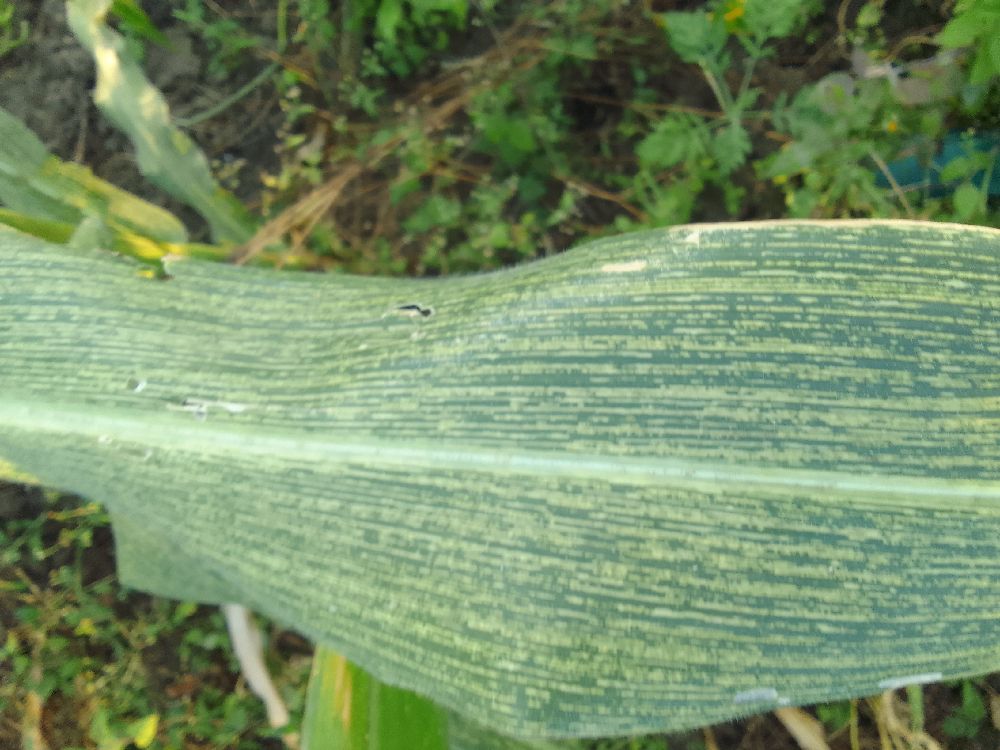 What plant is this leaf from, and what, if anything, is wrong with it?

maize, maize streak virus
